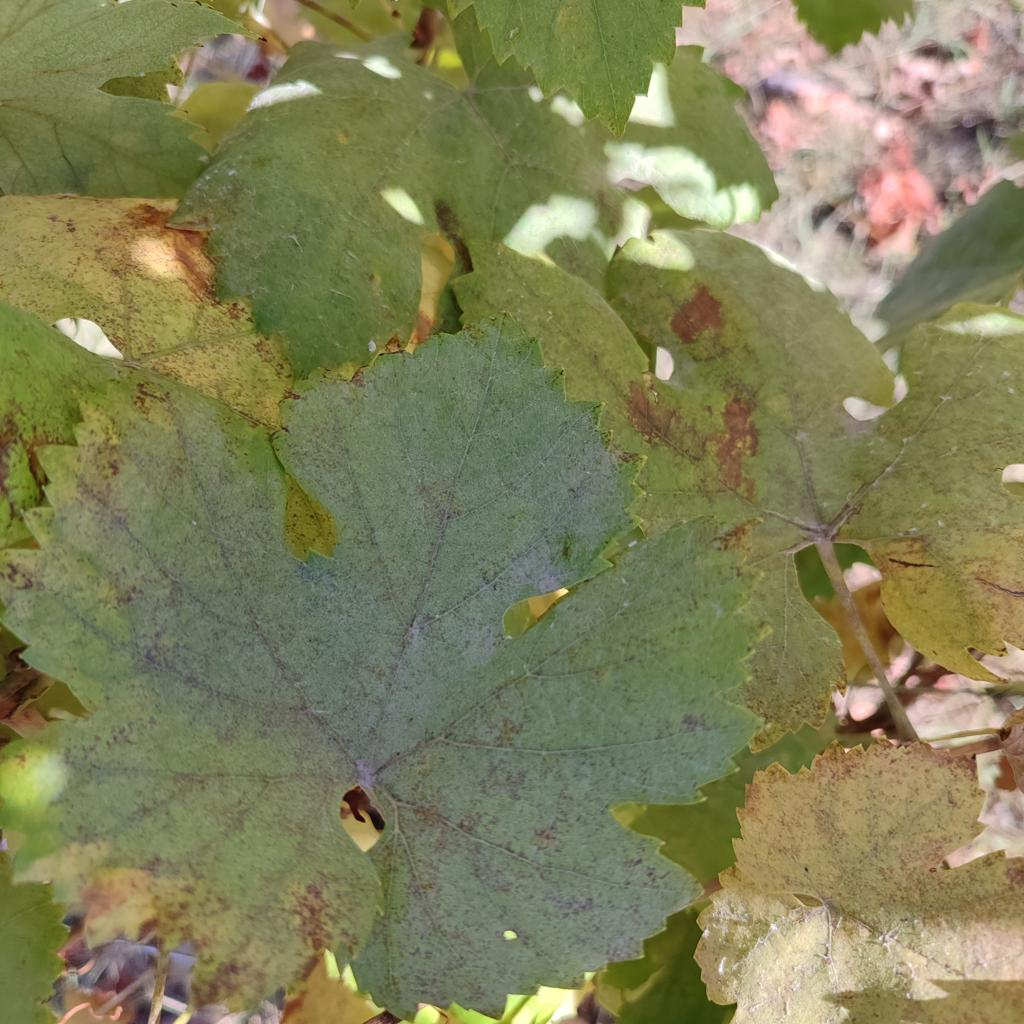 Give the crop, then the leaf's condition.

grapevine, powdery mildew
